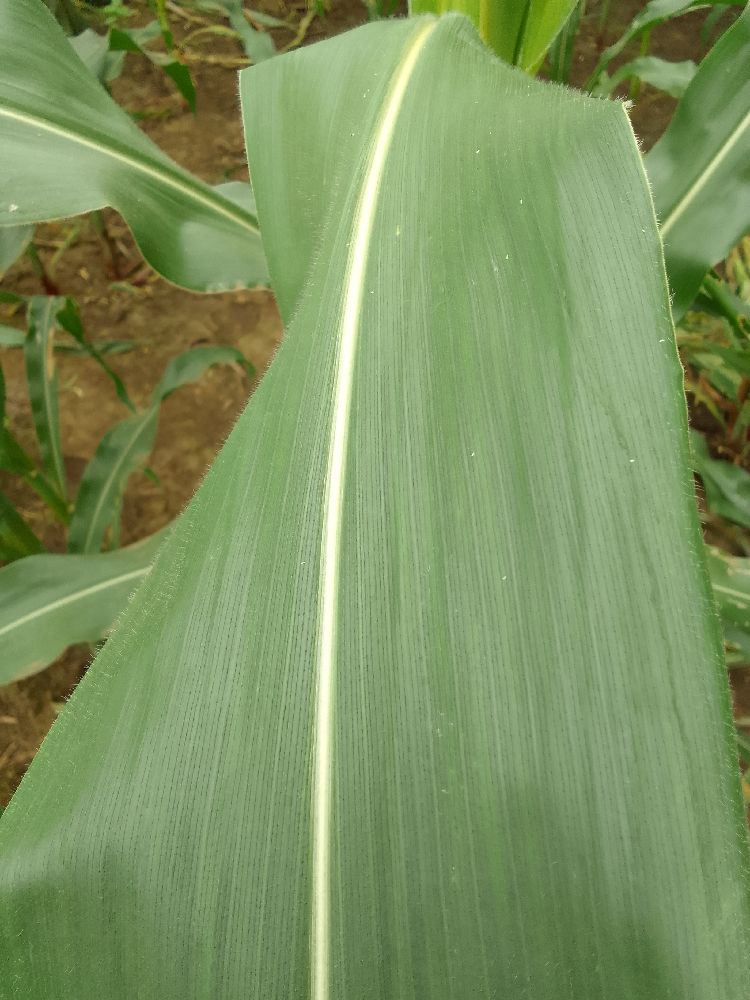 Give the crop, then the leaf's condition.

maize, healthy
